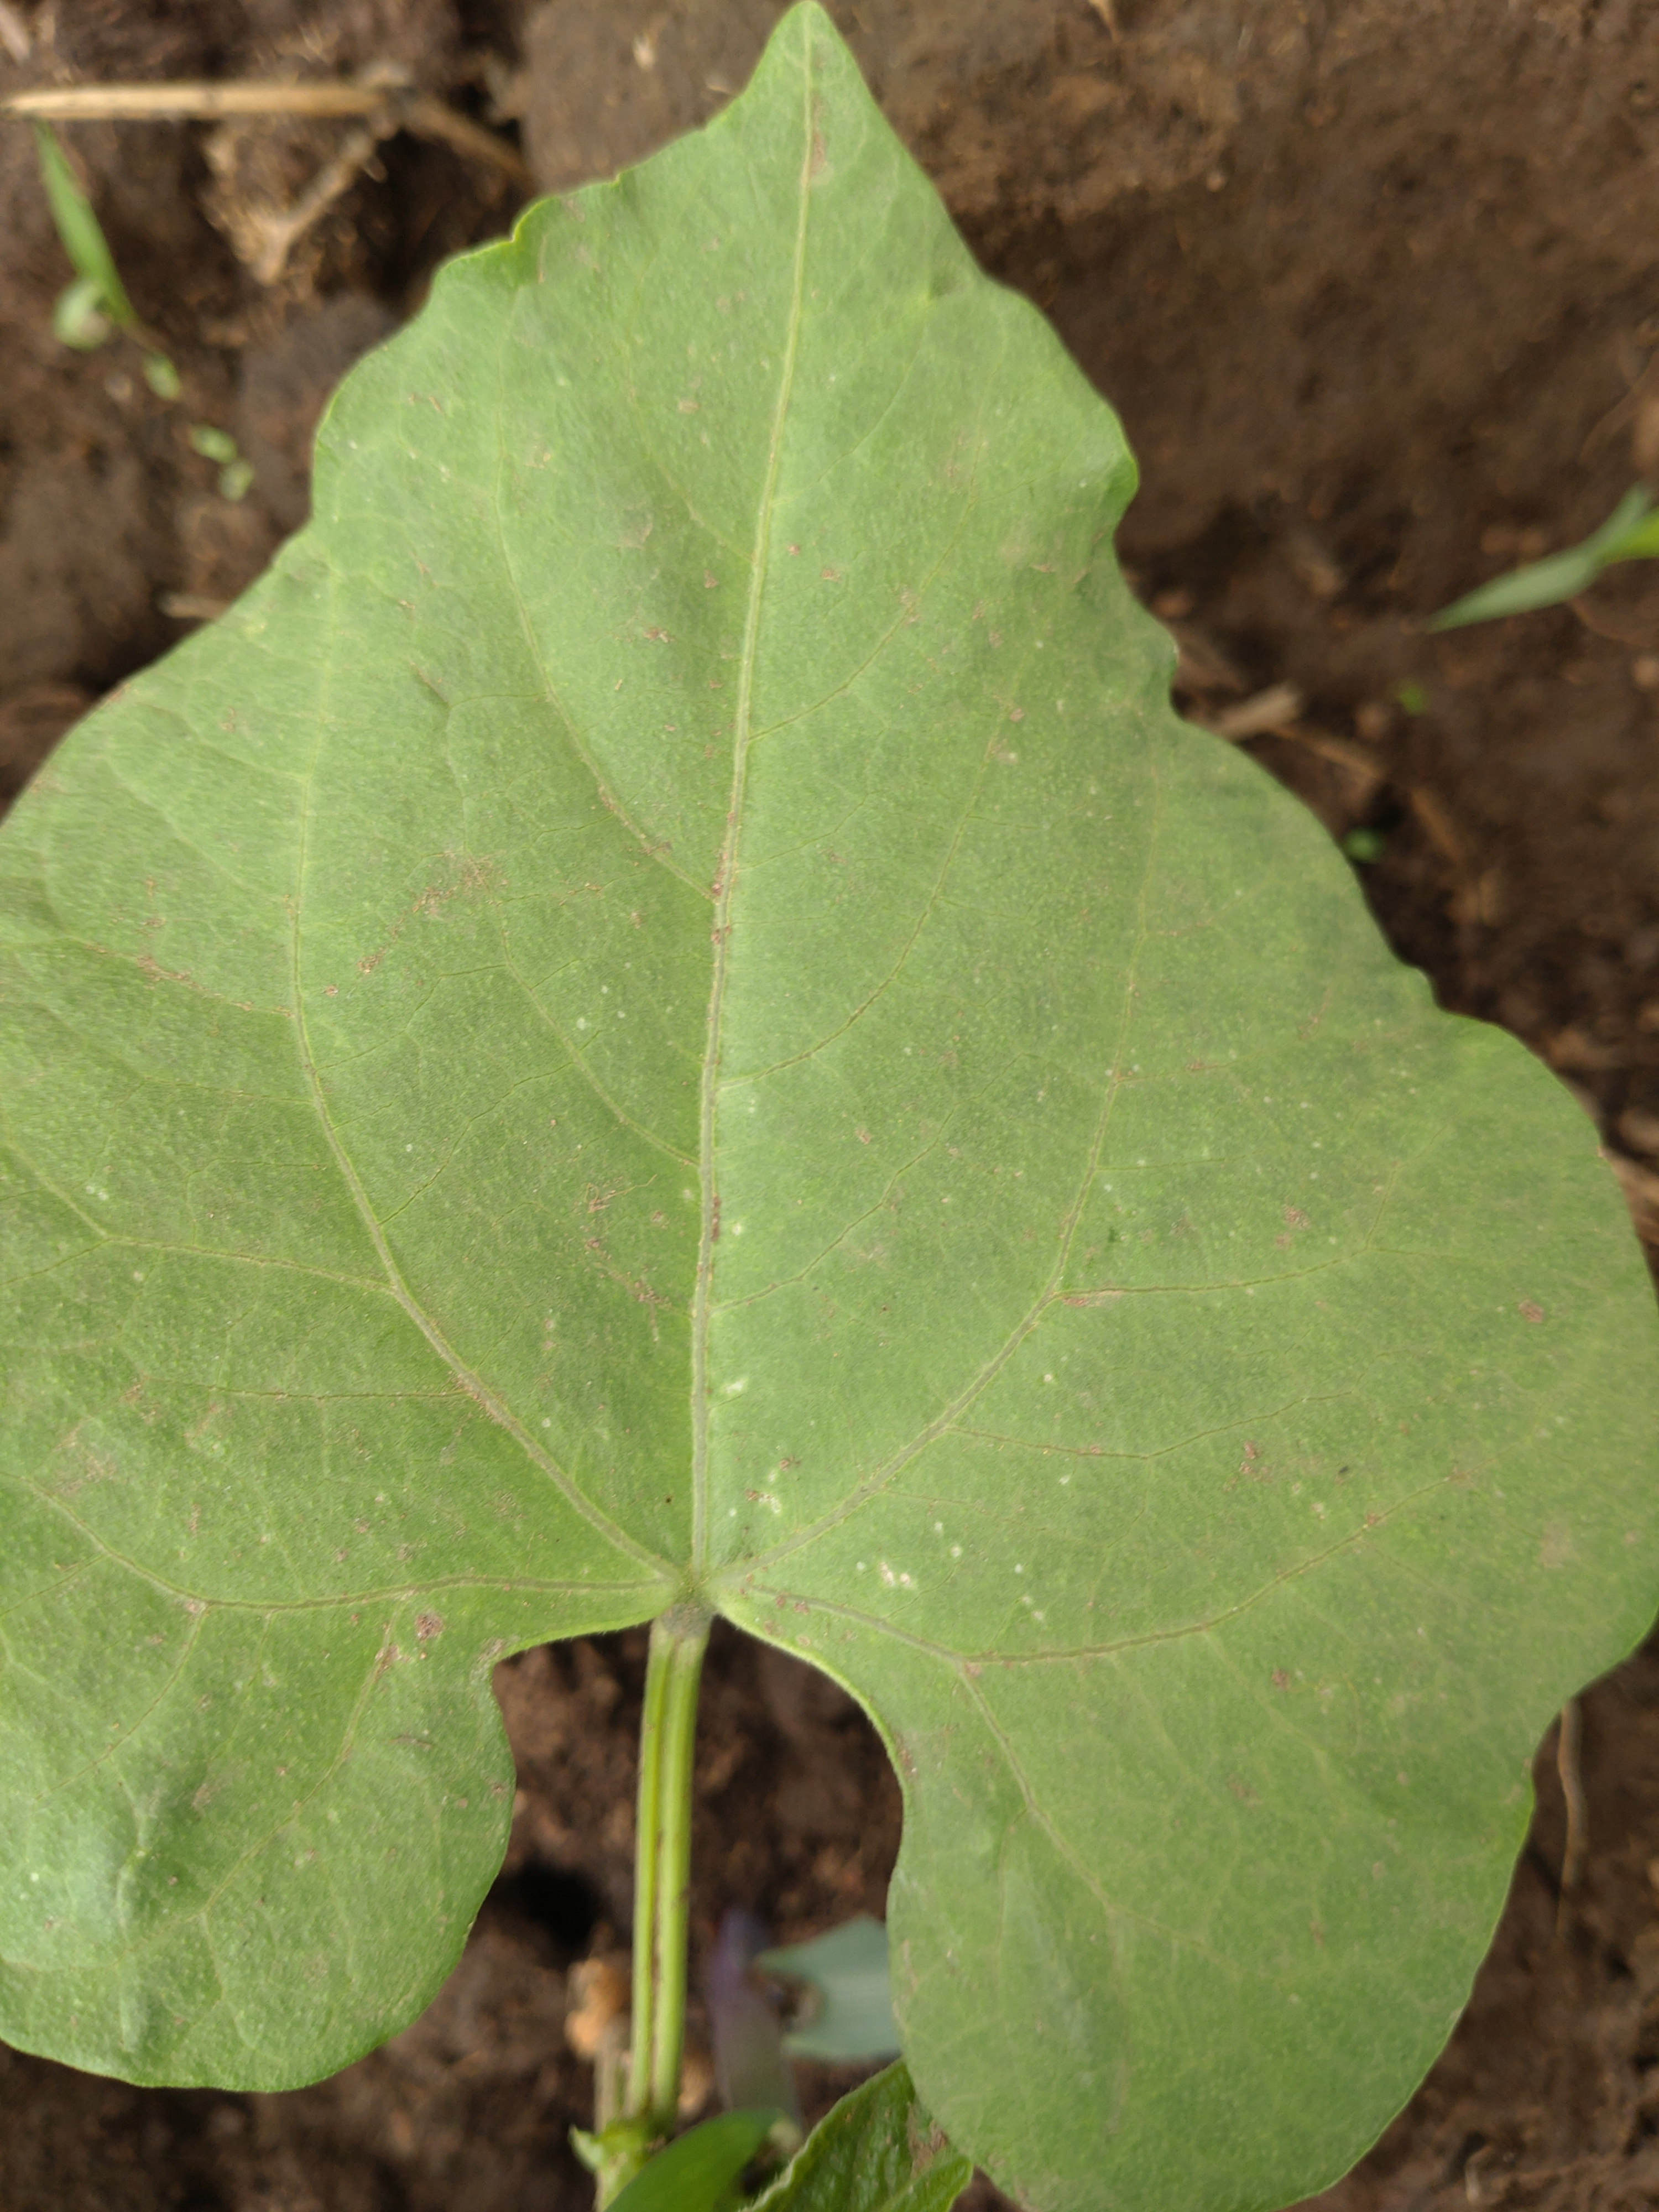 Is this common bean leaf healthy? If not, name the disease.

healthy
